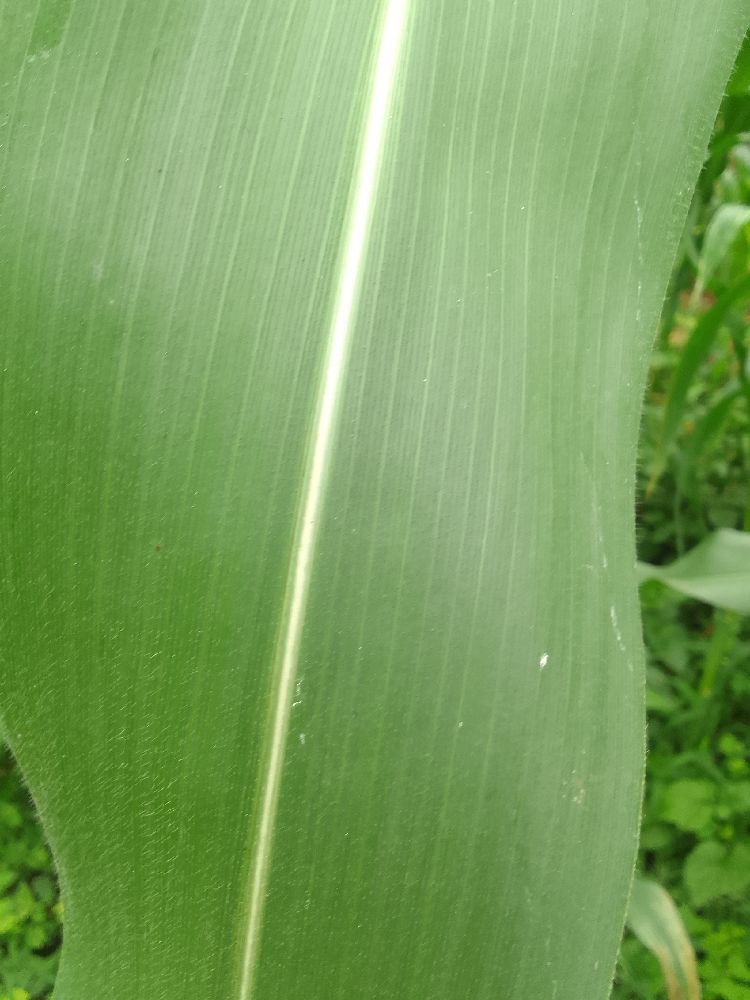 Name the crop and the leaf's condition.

maize, healthy
